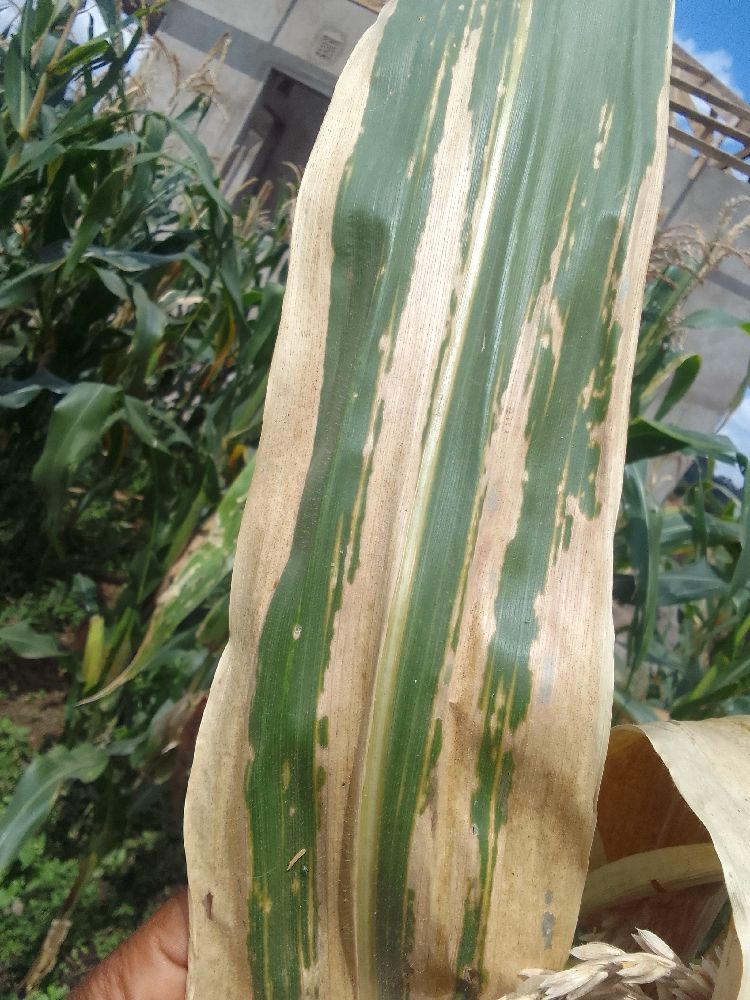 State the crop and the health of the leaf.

maize, maize lethal necrosis
